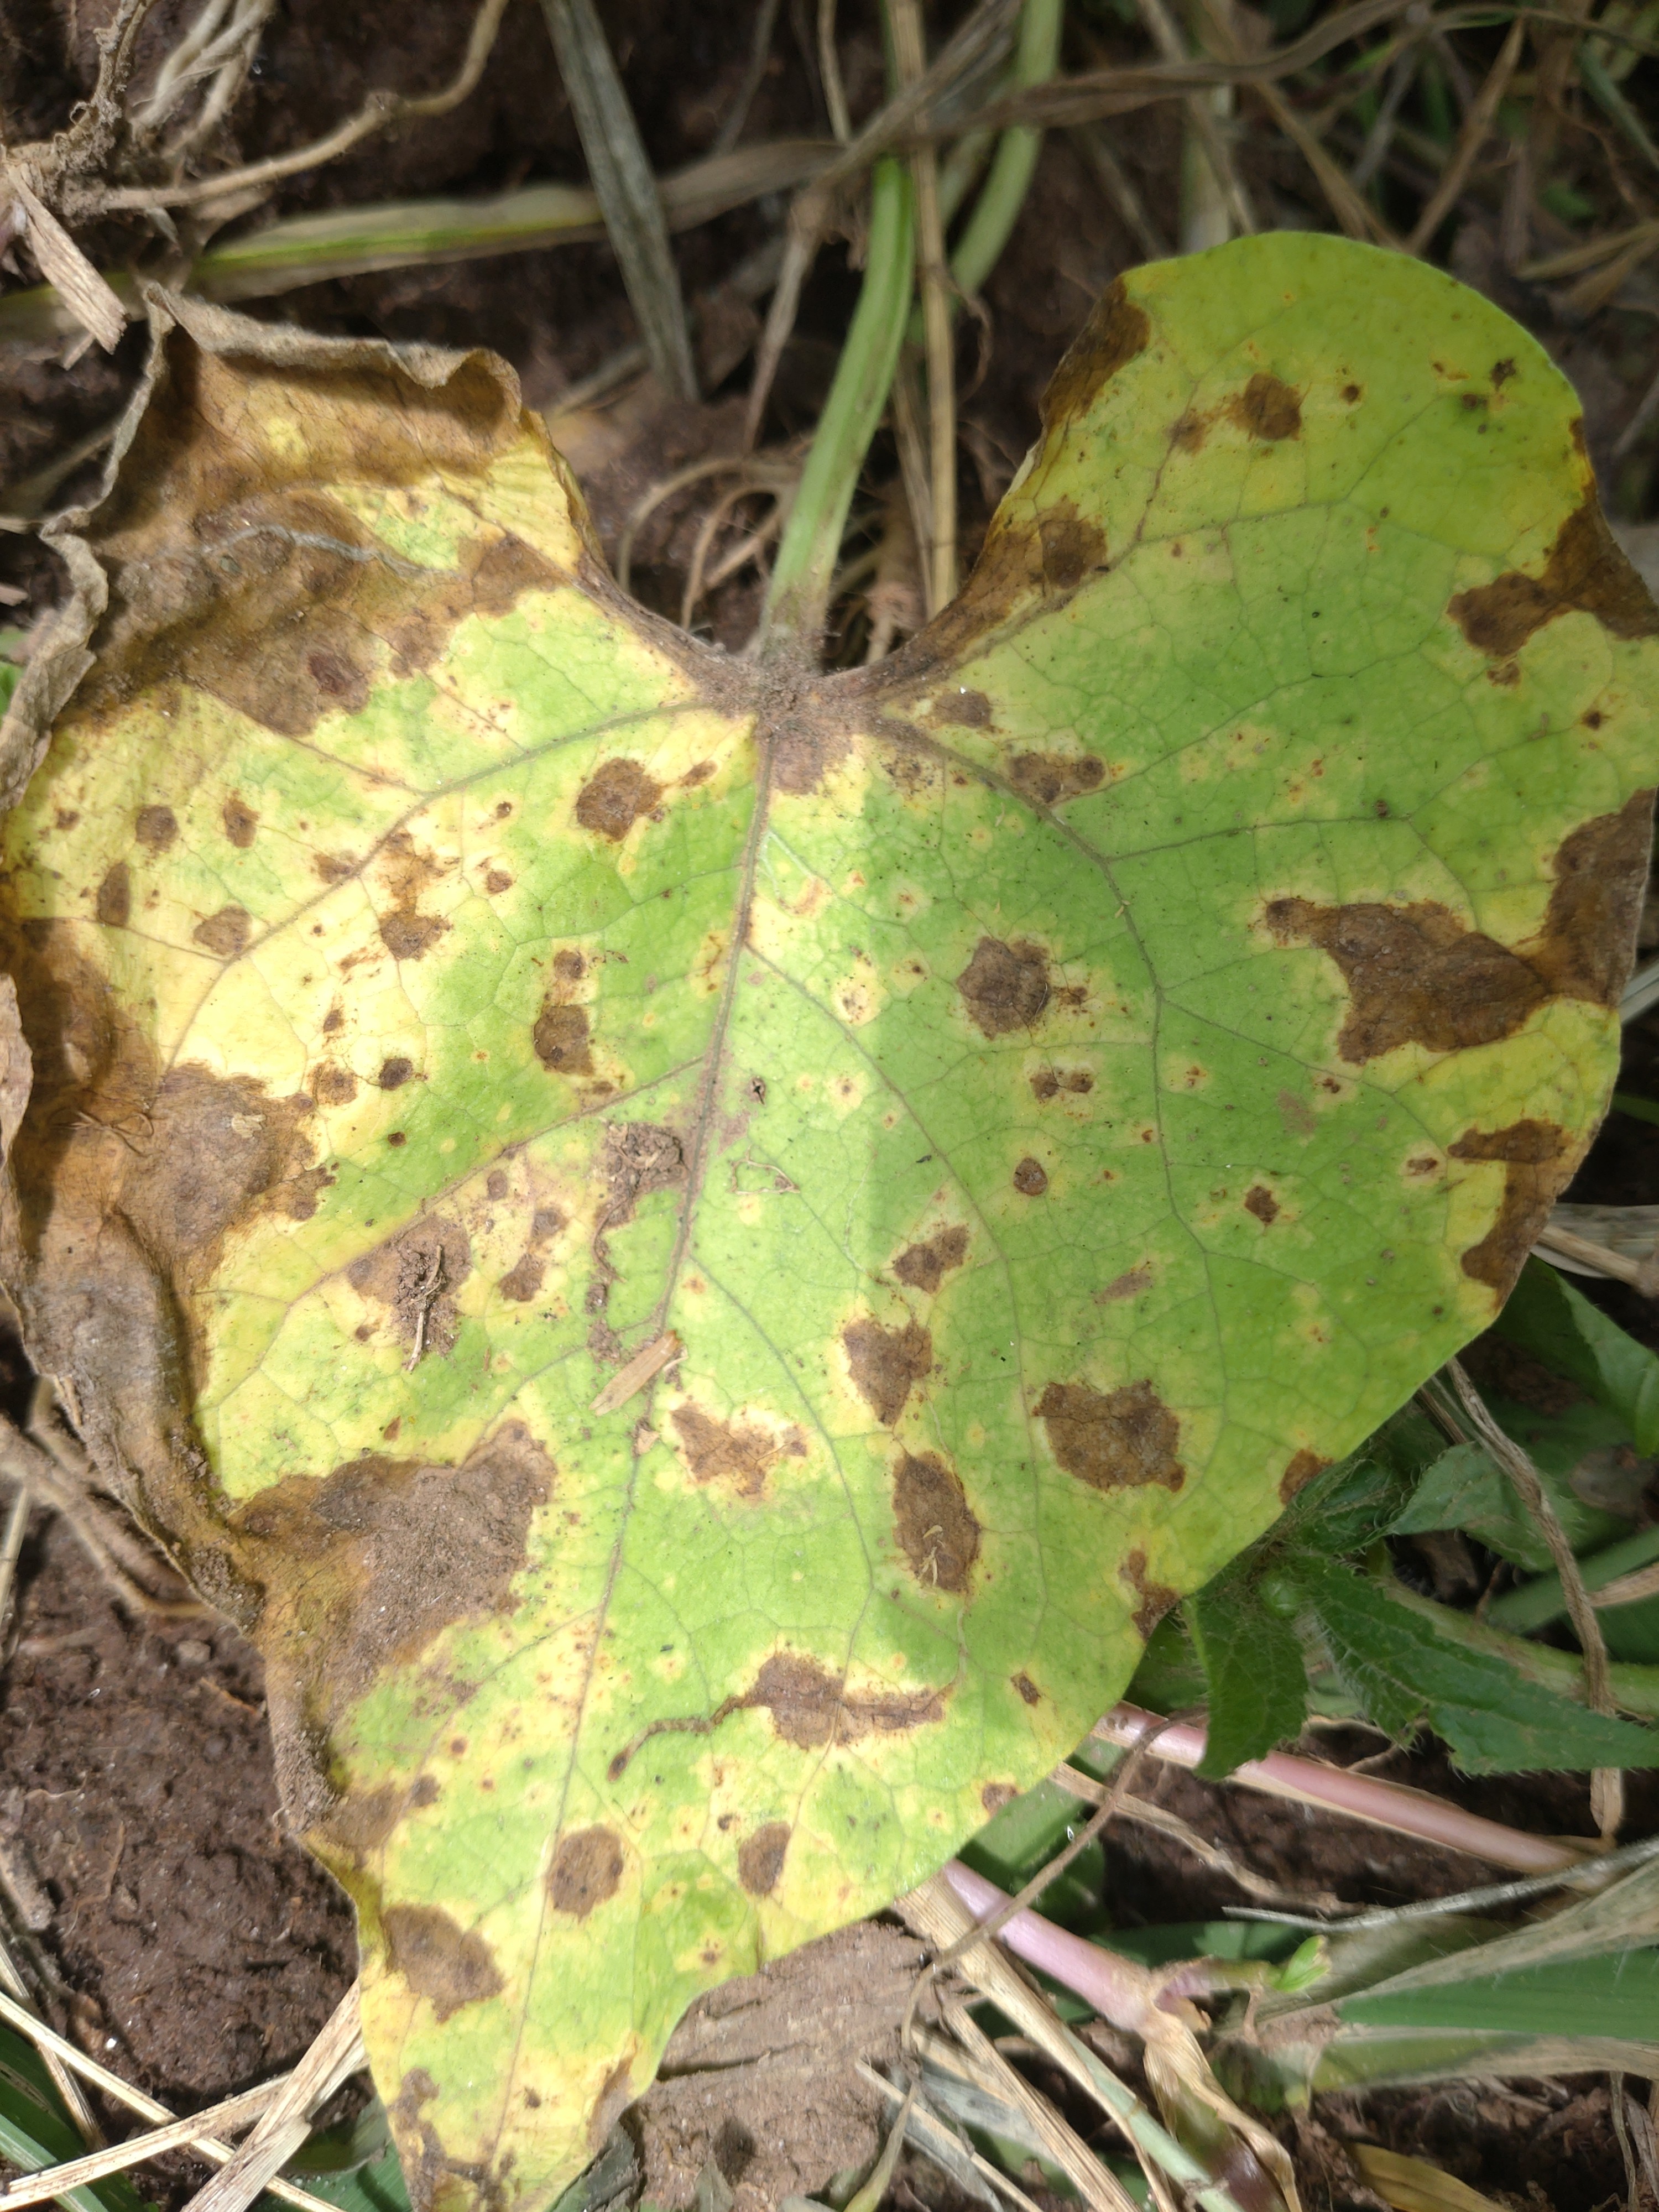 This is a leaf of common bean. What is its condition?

rust
